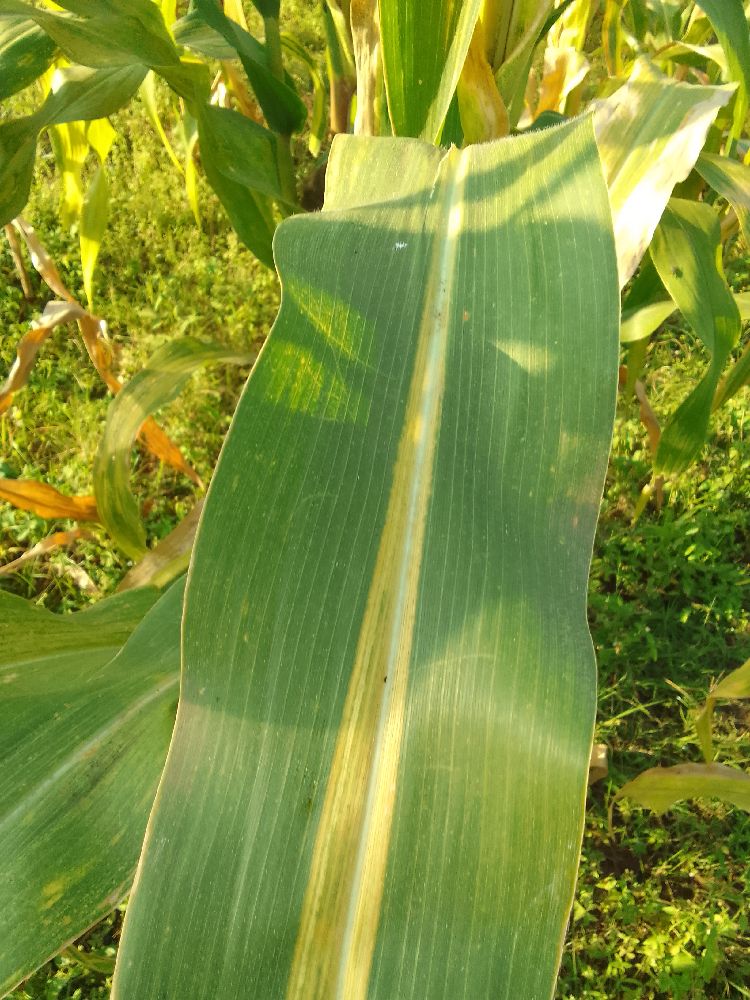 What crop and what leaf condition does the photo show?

maize, maize lethal necrosis
